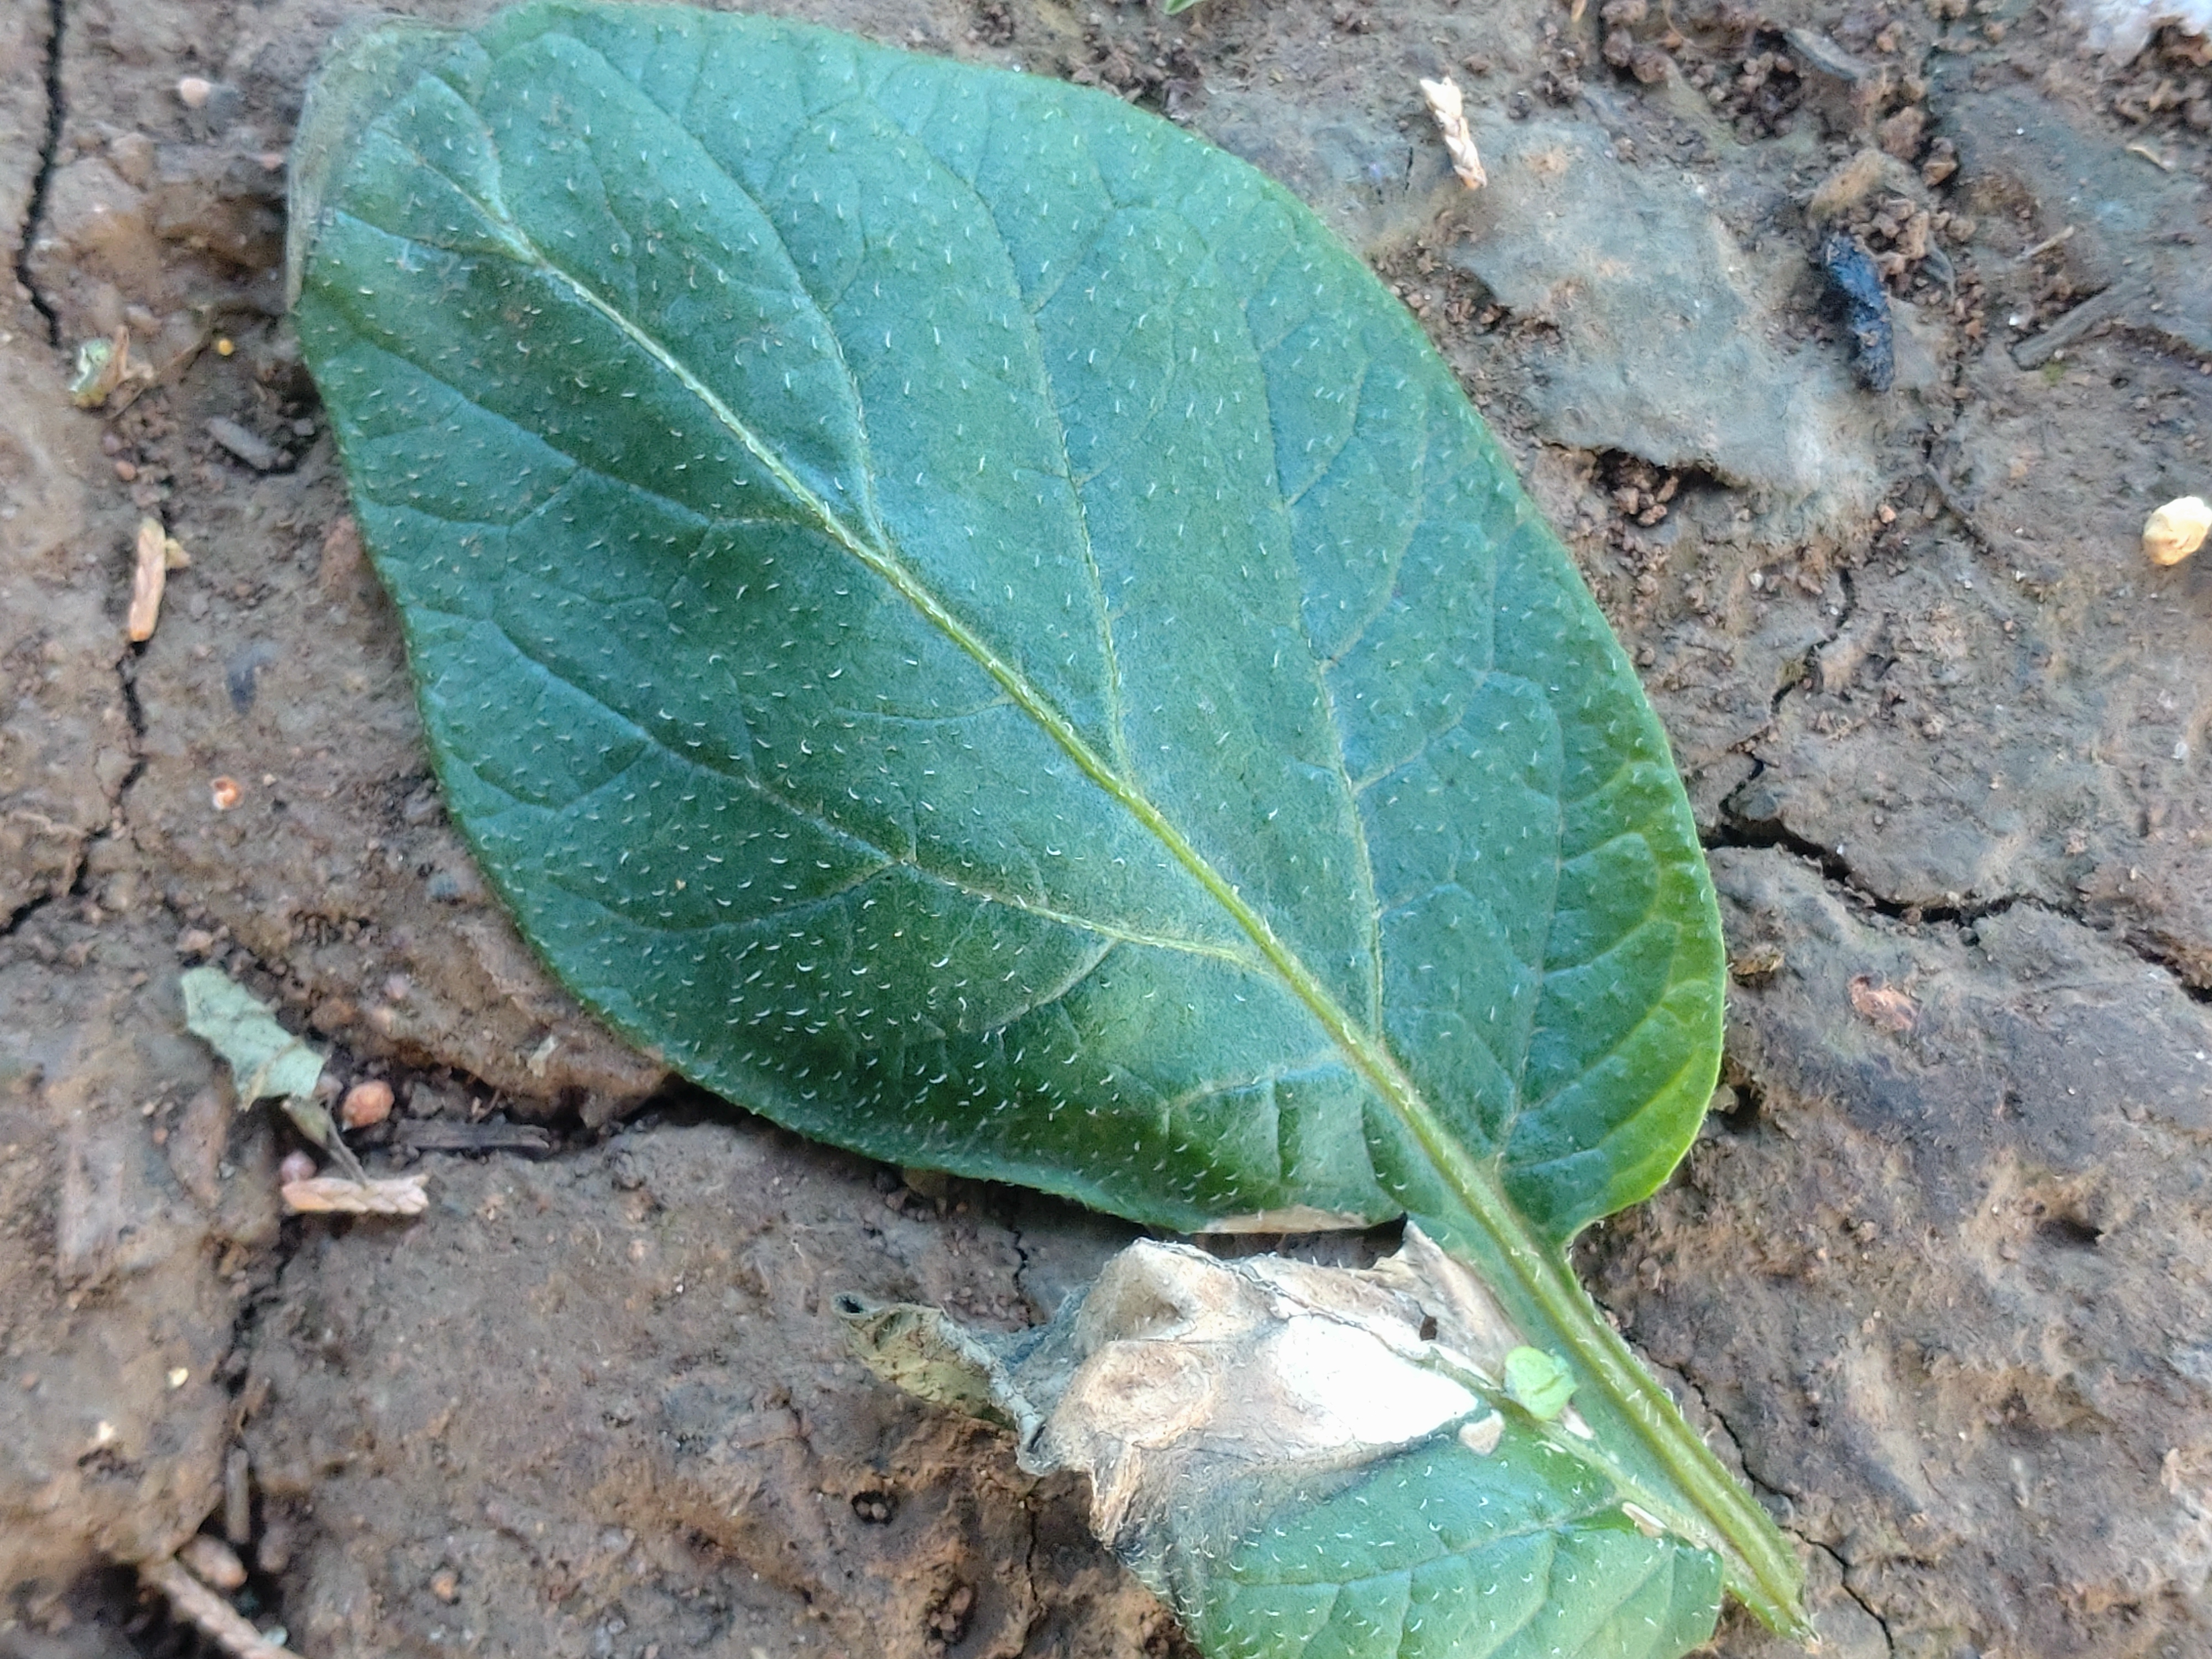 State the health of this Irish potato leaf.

early blight
